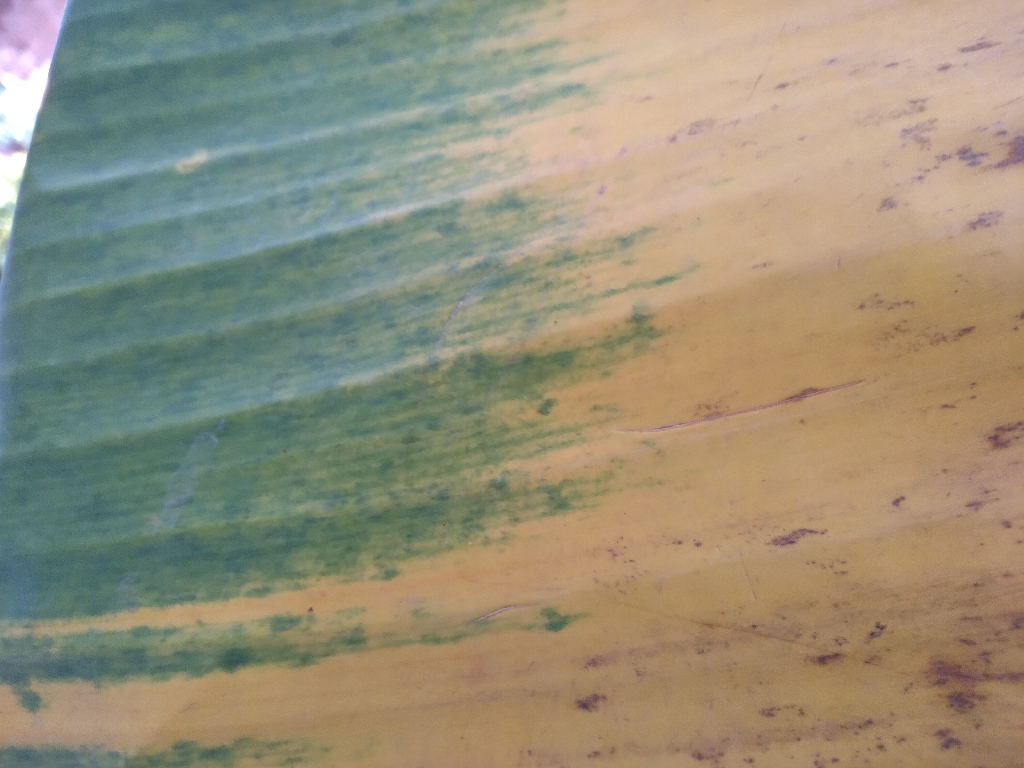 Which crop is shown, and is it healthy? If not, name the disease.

banana, fusarium wilt race 1
